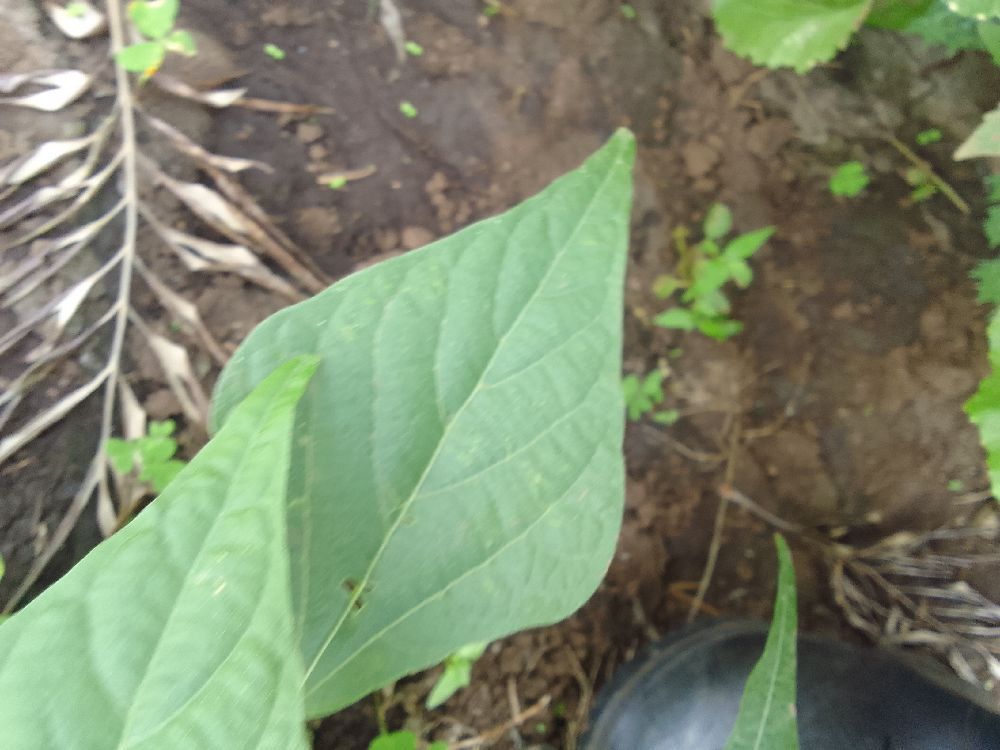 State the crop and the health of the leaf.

common bean, healthy
